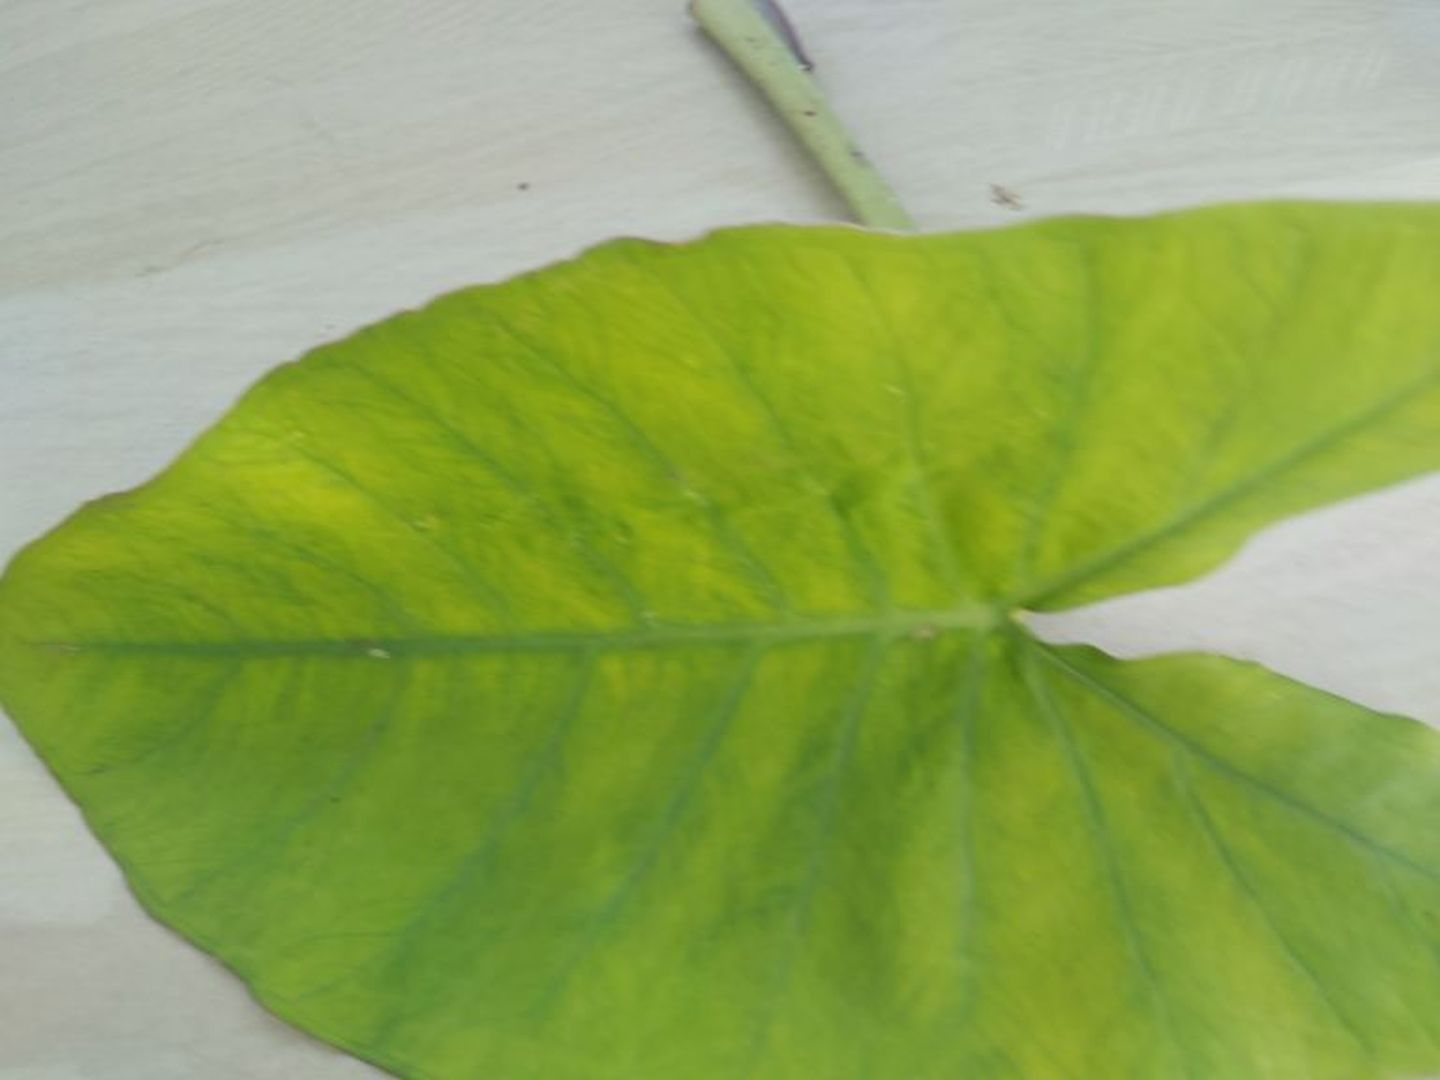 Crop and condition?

taro, mosaic
